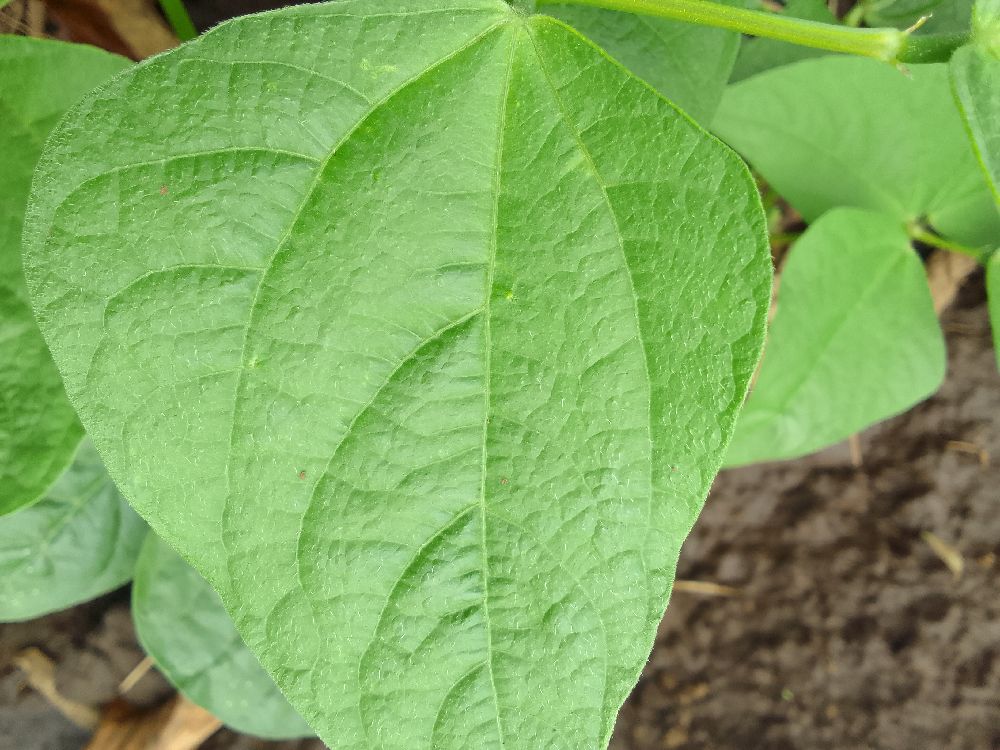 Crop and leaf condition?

common bean, healthy
